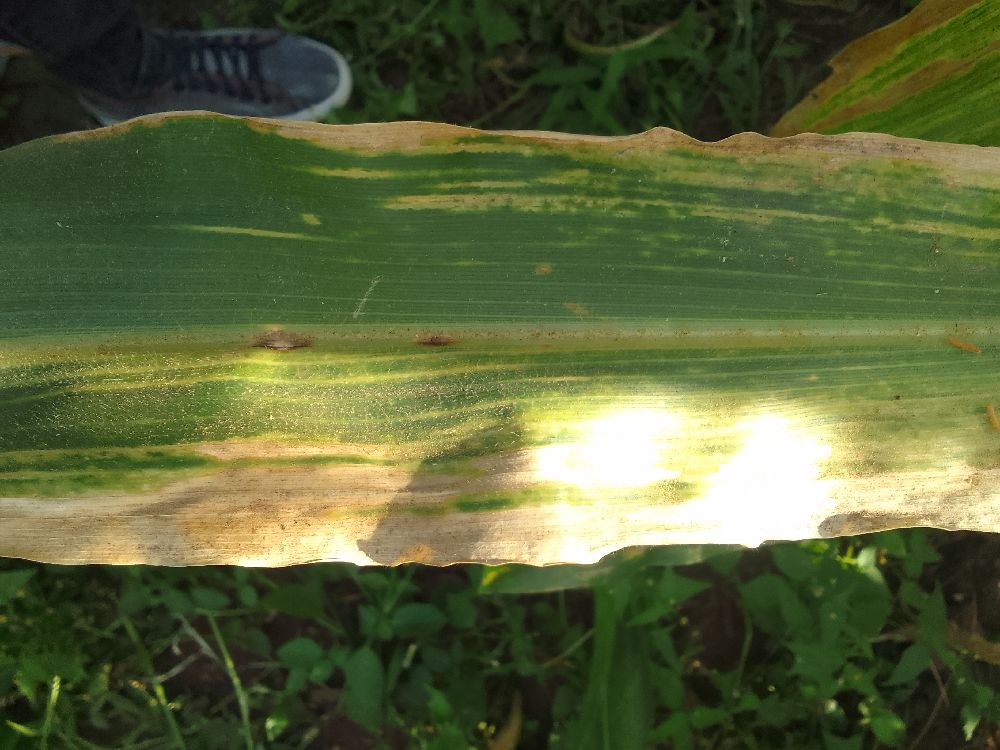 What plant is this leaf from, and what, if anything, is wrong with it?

maize, maize lethal necrosis
